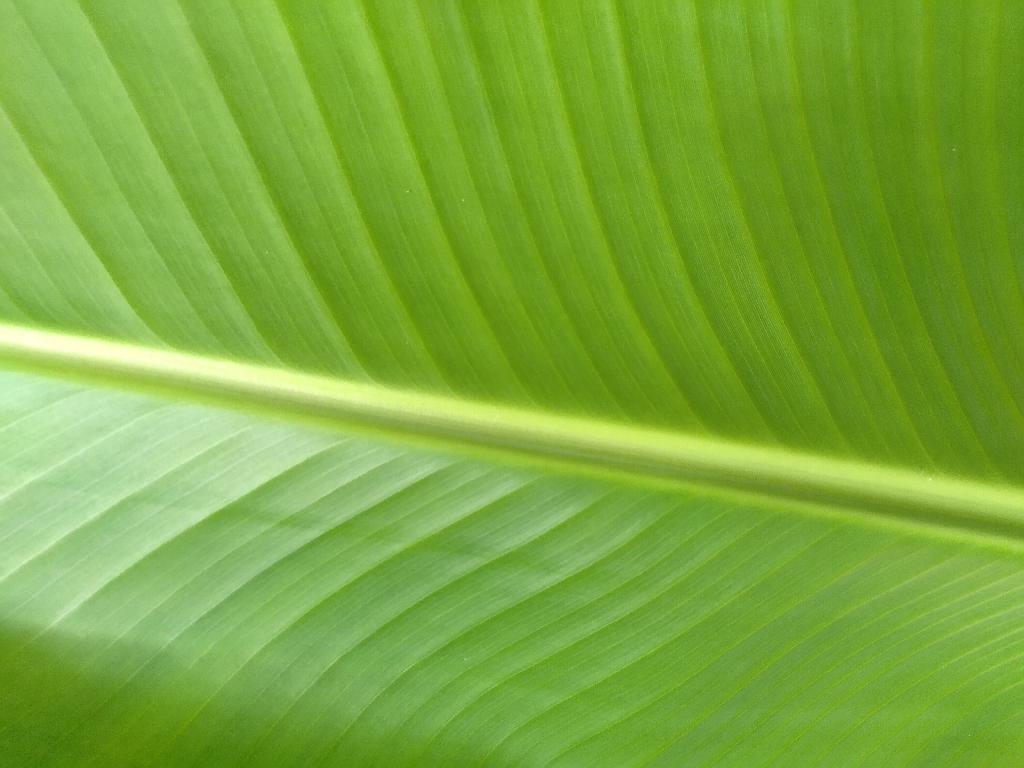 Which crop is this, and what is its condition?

banana, healthy
